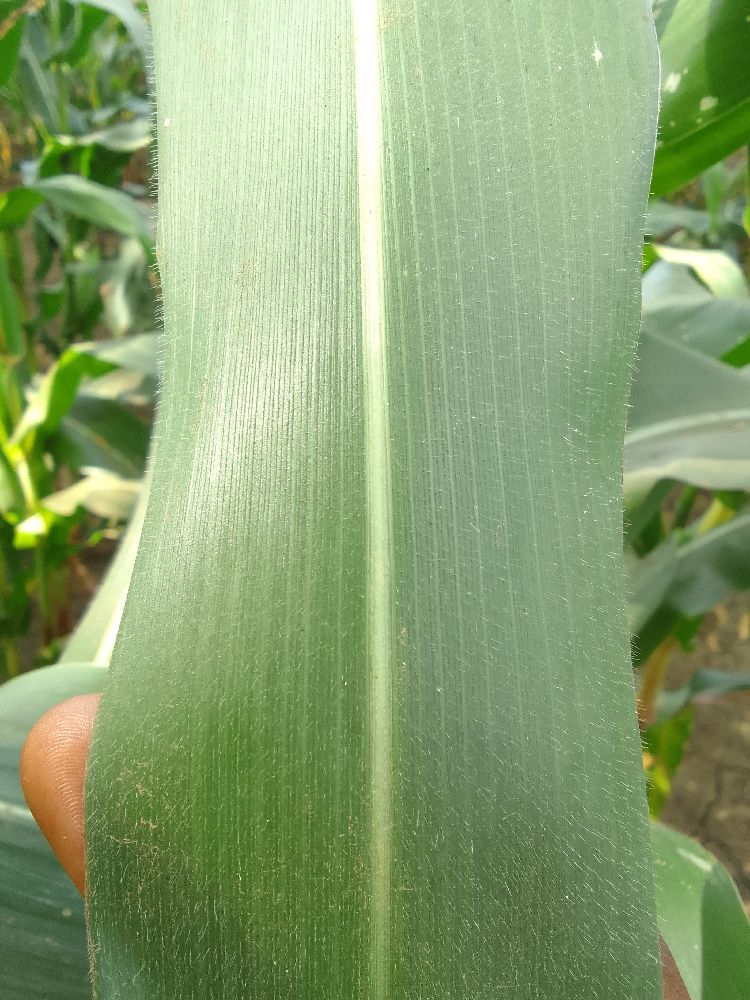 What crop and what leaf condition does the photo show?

maize, healthy
